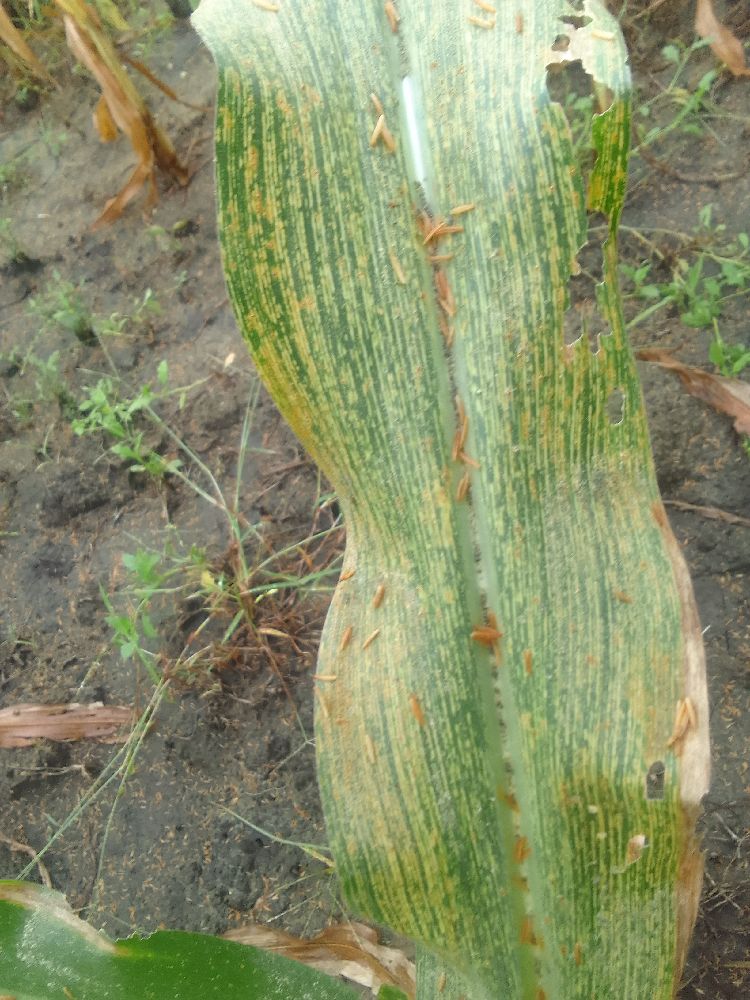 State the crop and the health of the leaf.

maize, maize streak virus
